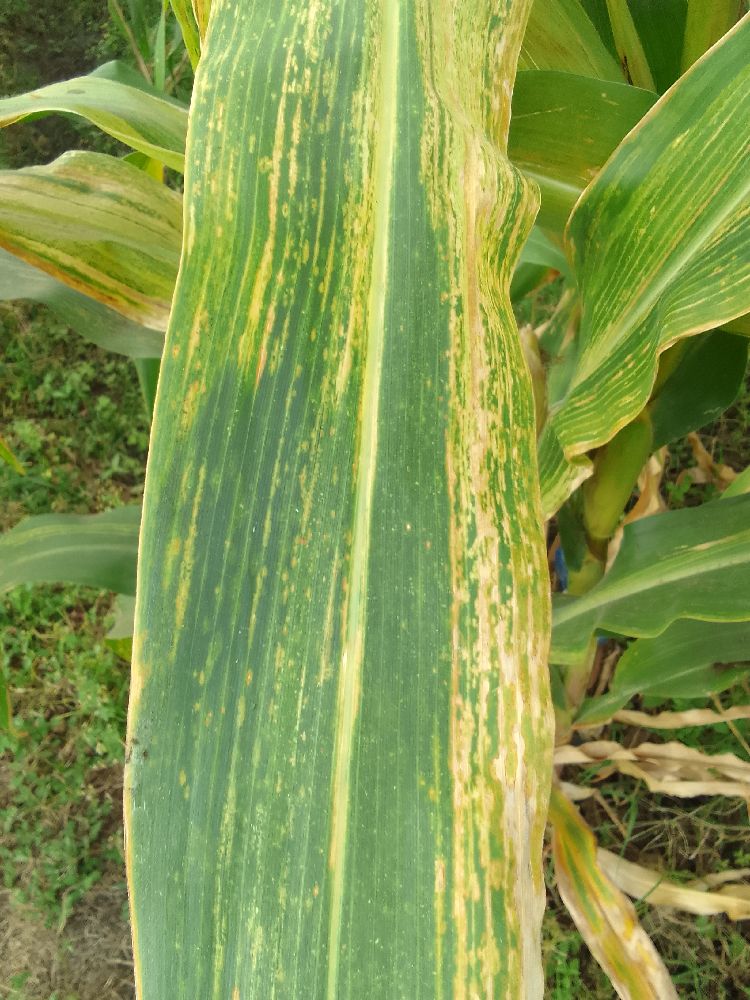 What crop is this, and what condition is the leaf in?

maize, maize lethal necrosis
